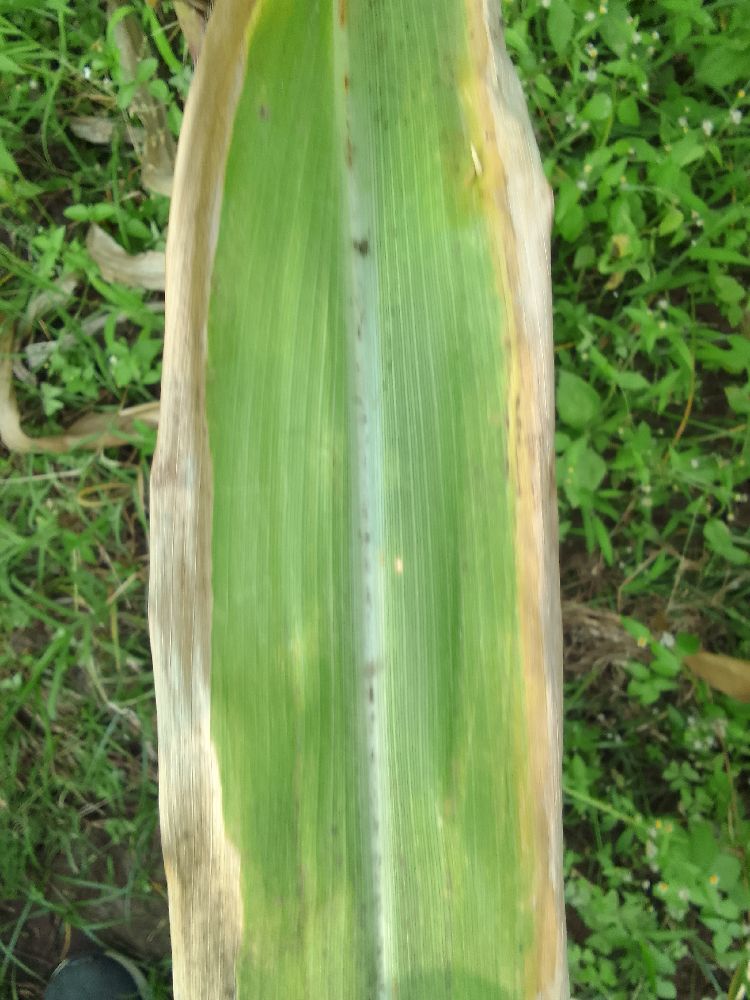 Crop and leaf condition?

maize, maize lethal necrosis
